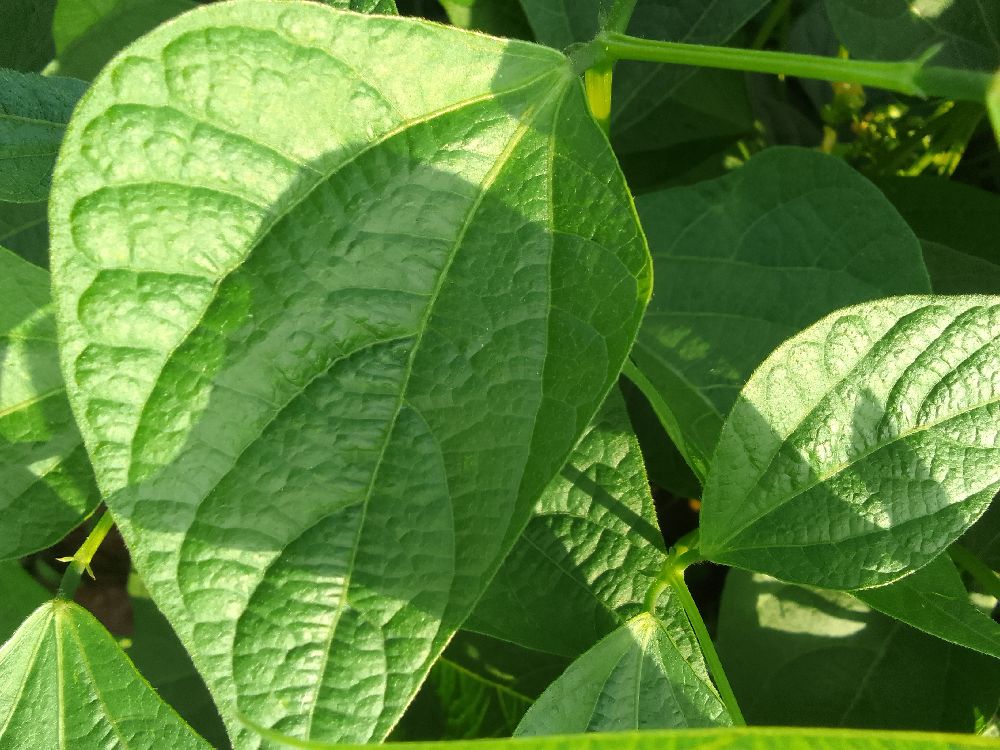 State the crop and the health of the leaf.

common bean, healthy
